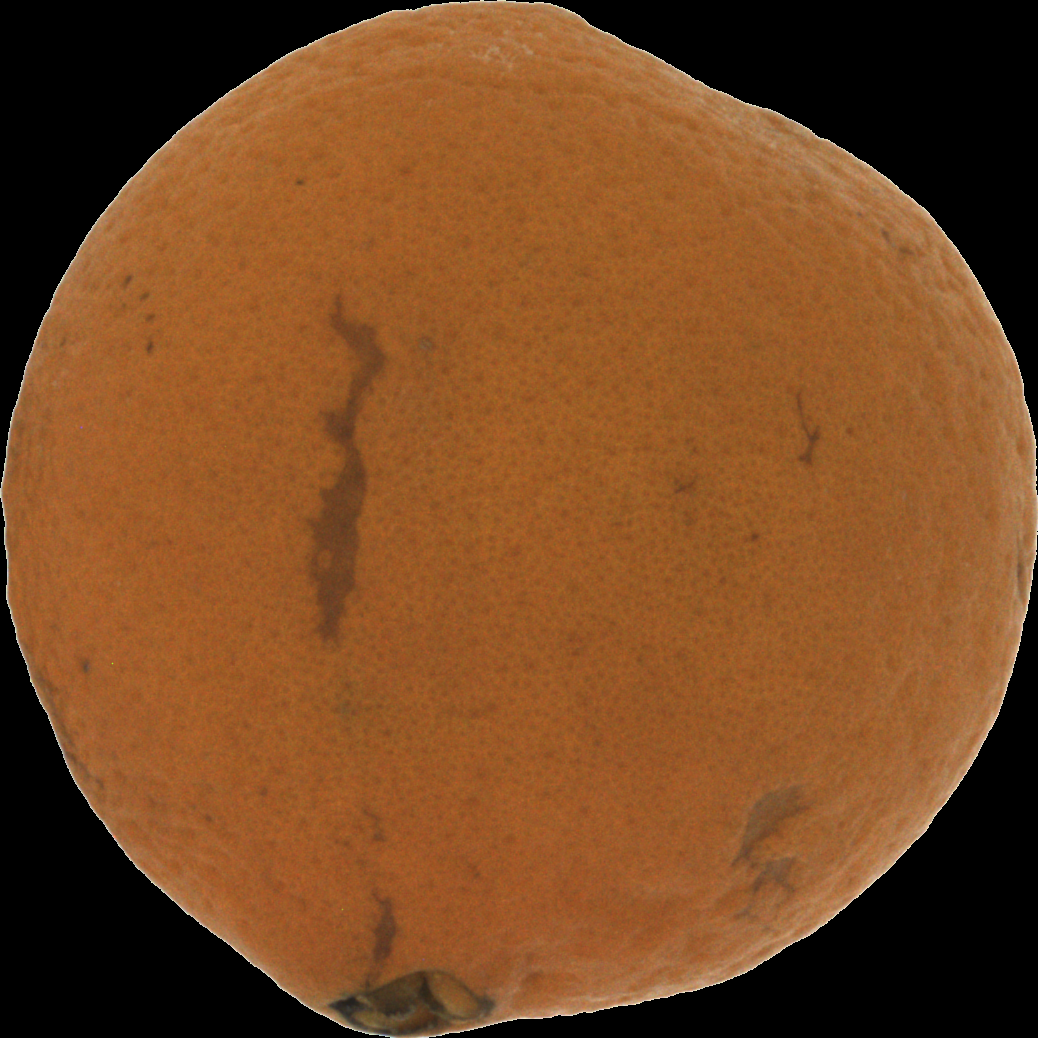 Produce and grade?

orange, bad
